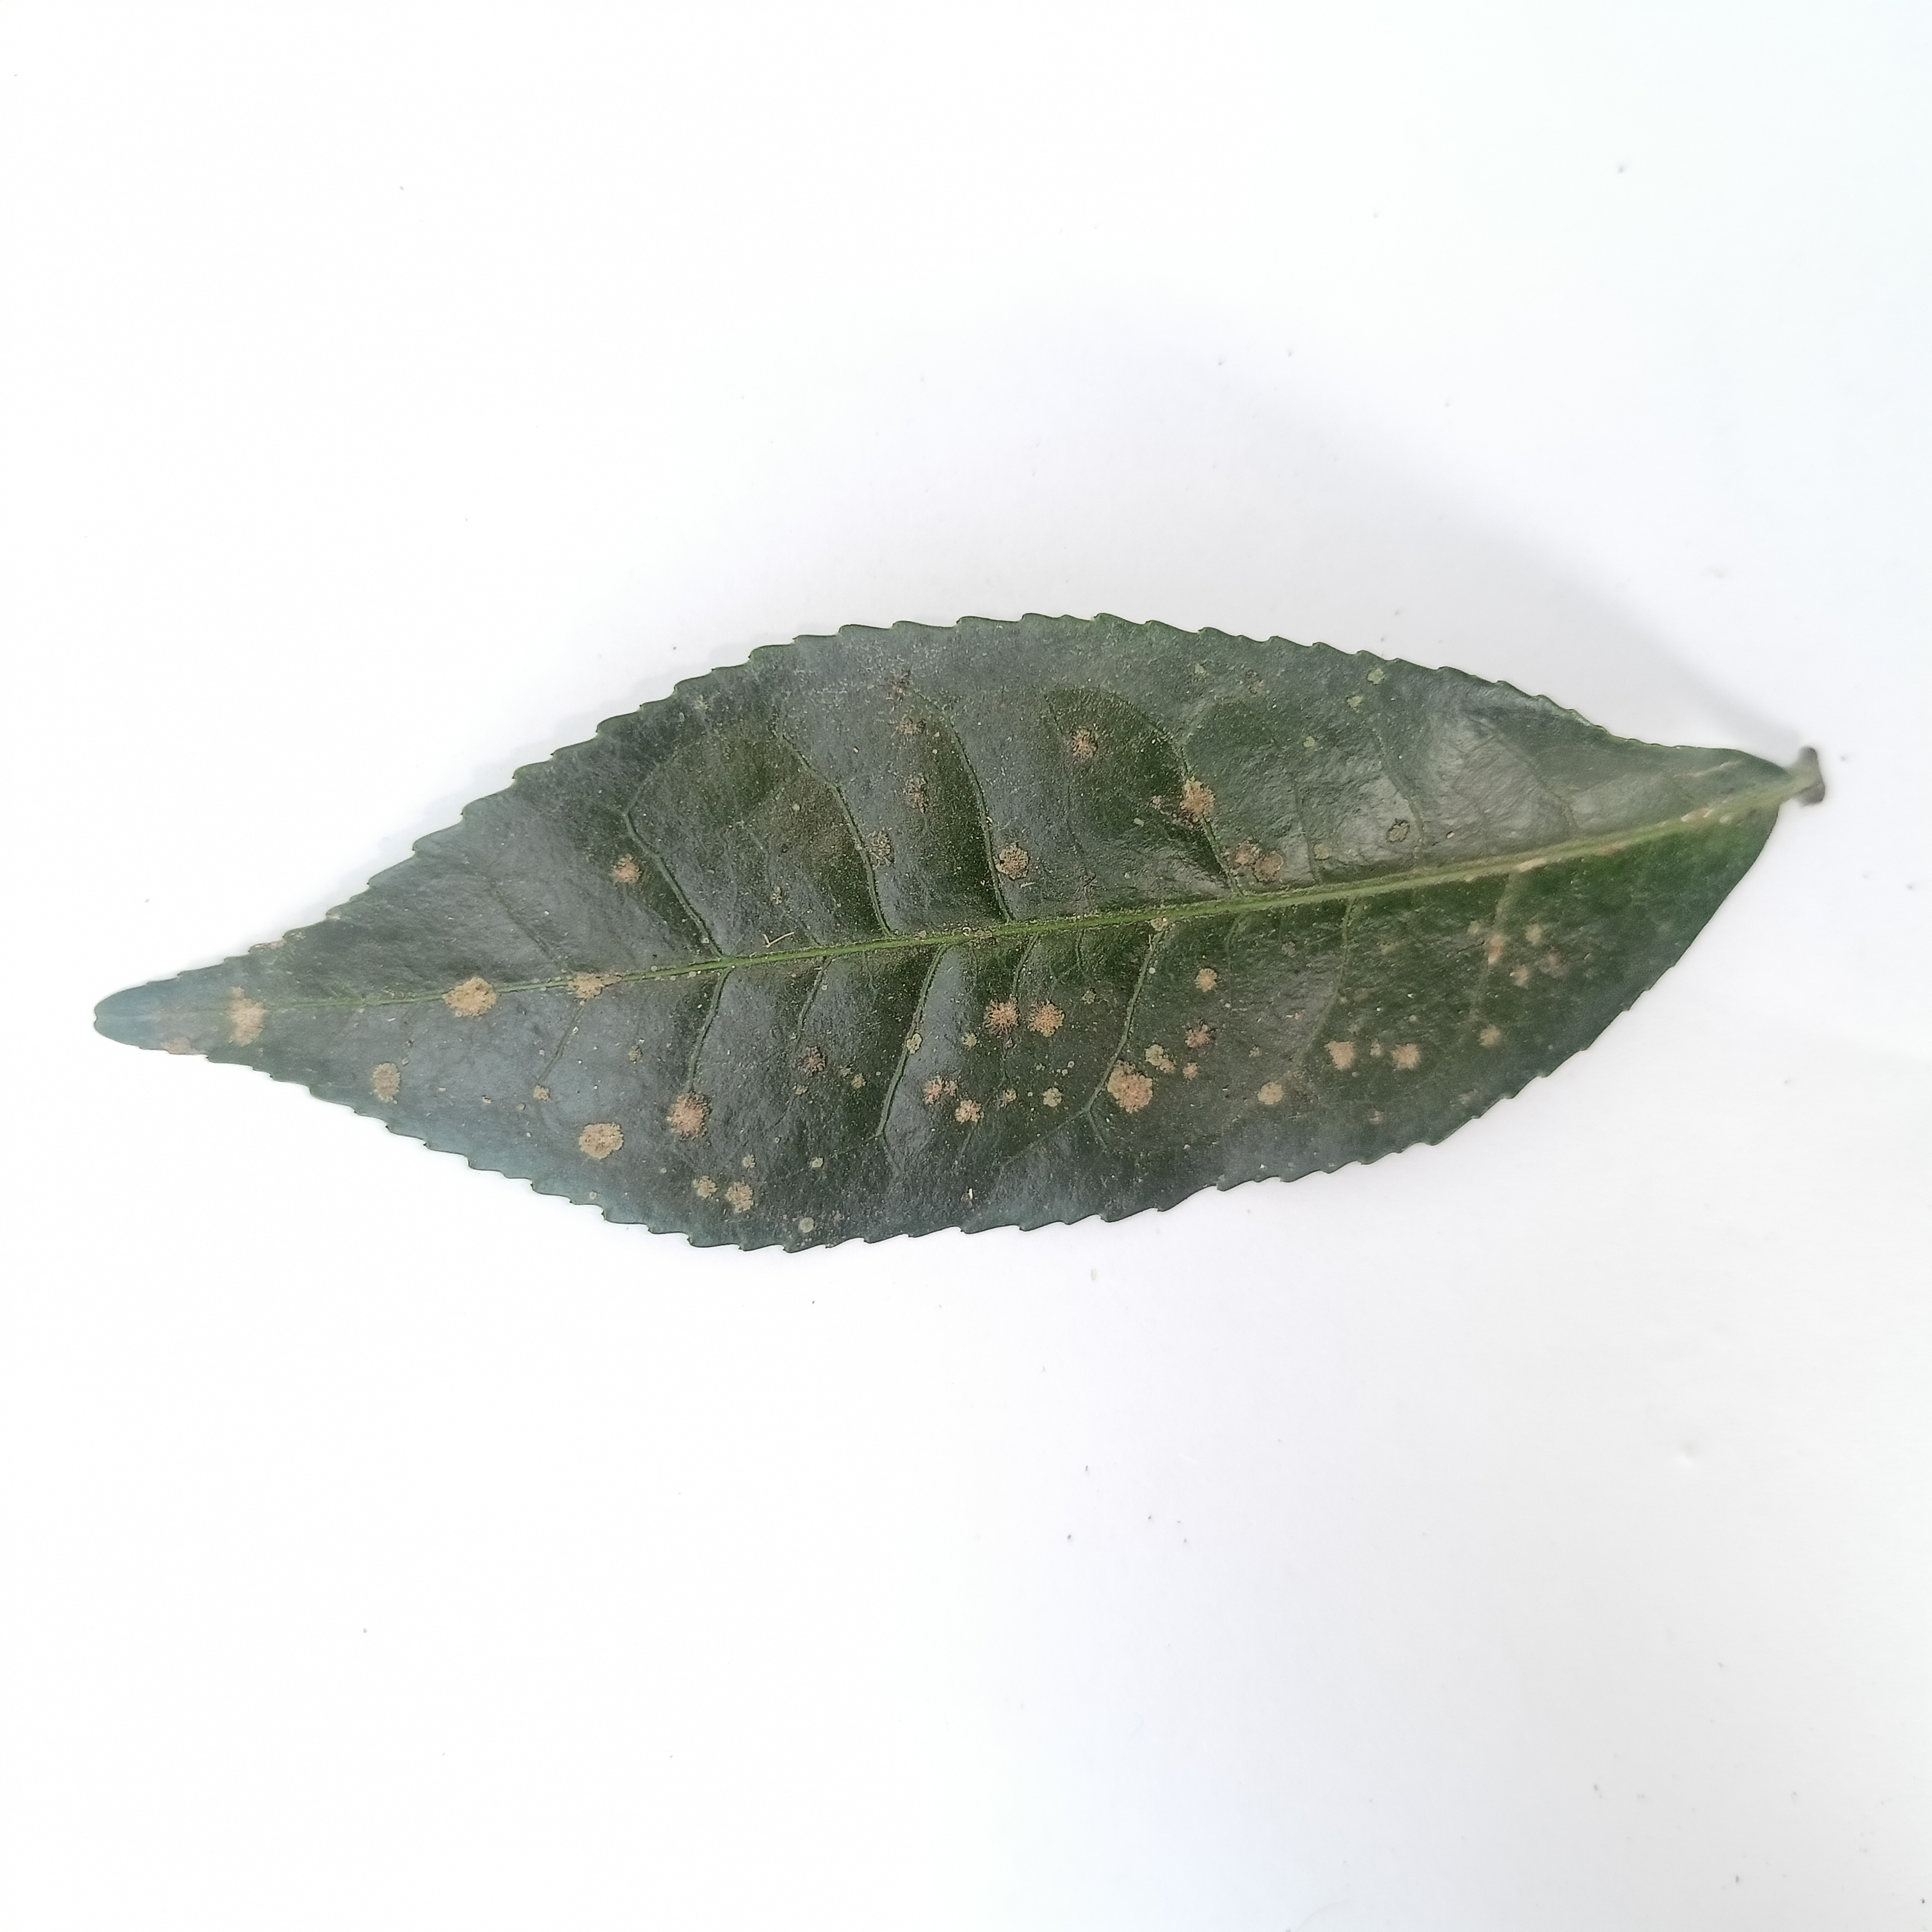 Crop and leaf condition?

tea, algal leaf
